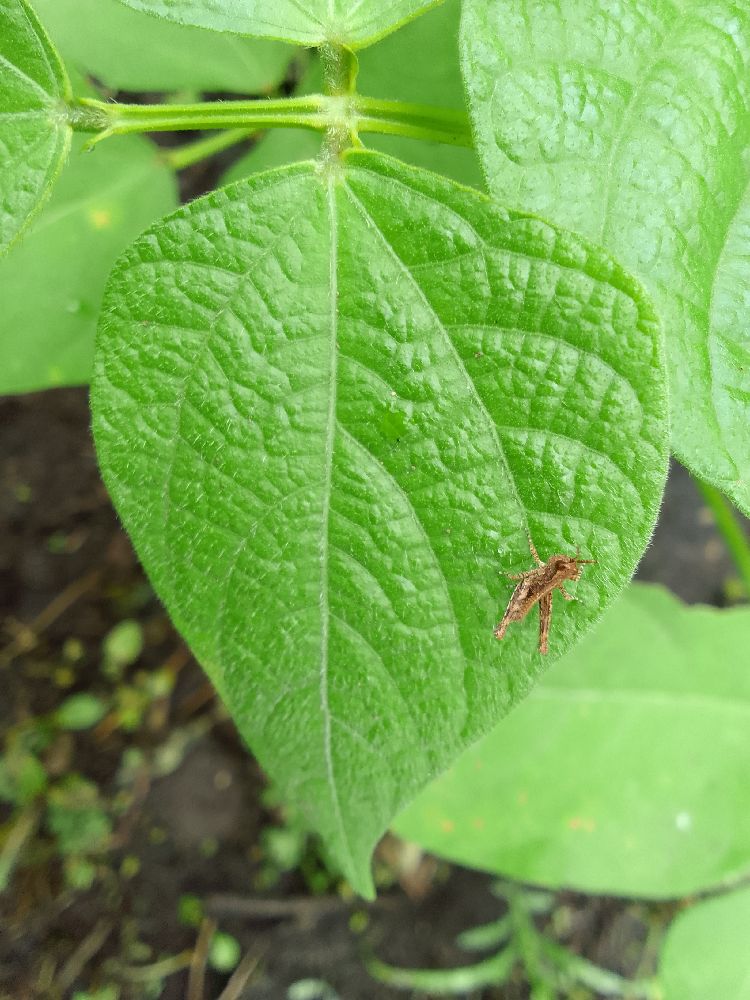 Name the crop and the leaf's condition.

common bean, healthy
